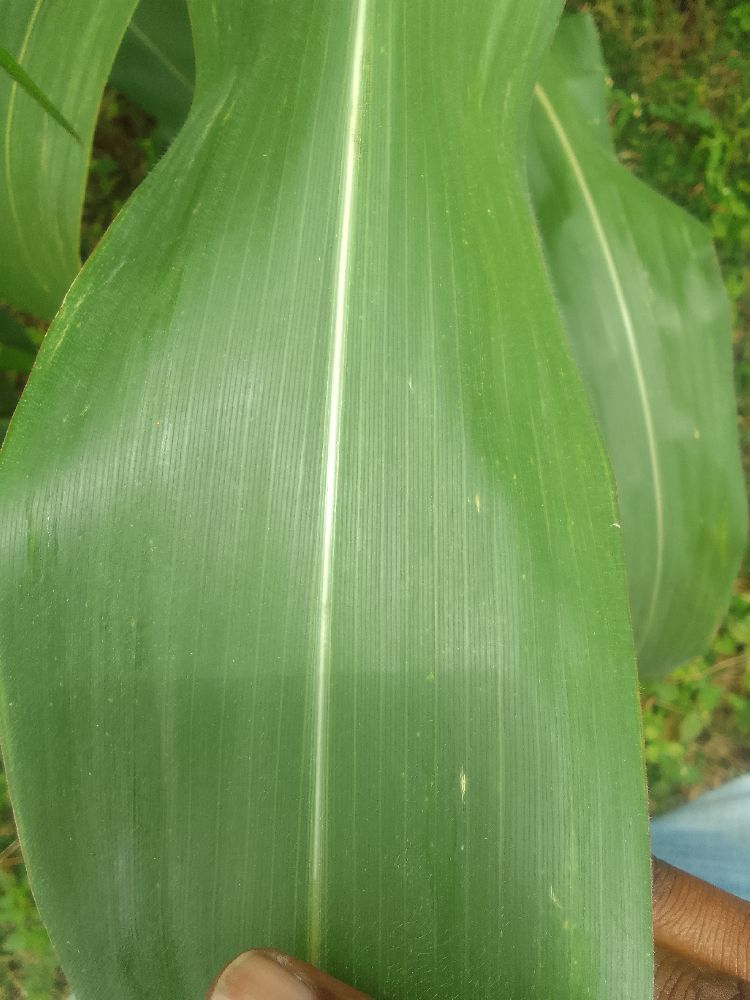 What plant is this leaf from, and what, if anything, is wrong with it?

maize, healthy
